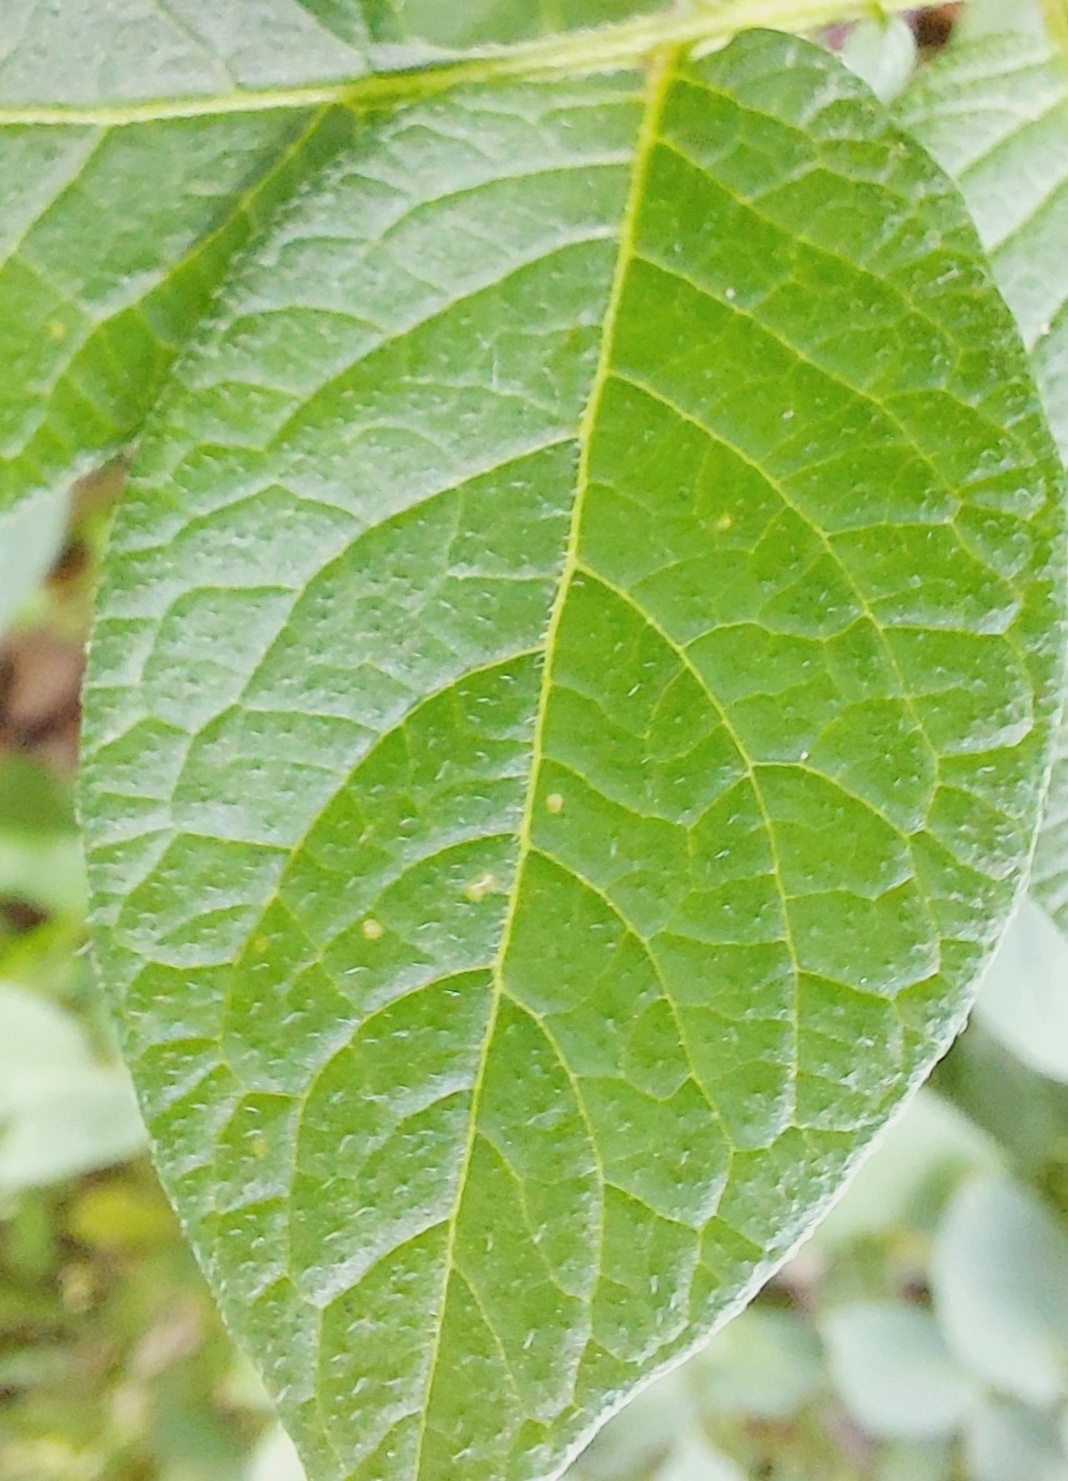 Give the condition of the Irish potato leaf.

healthy
